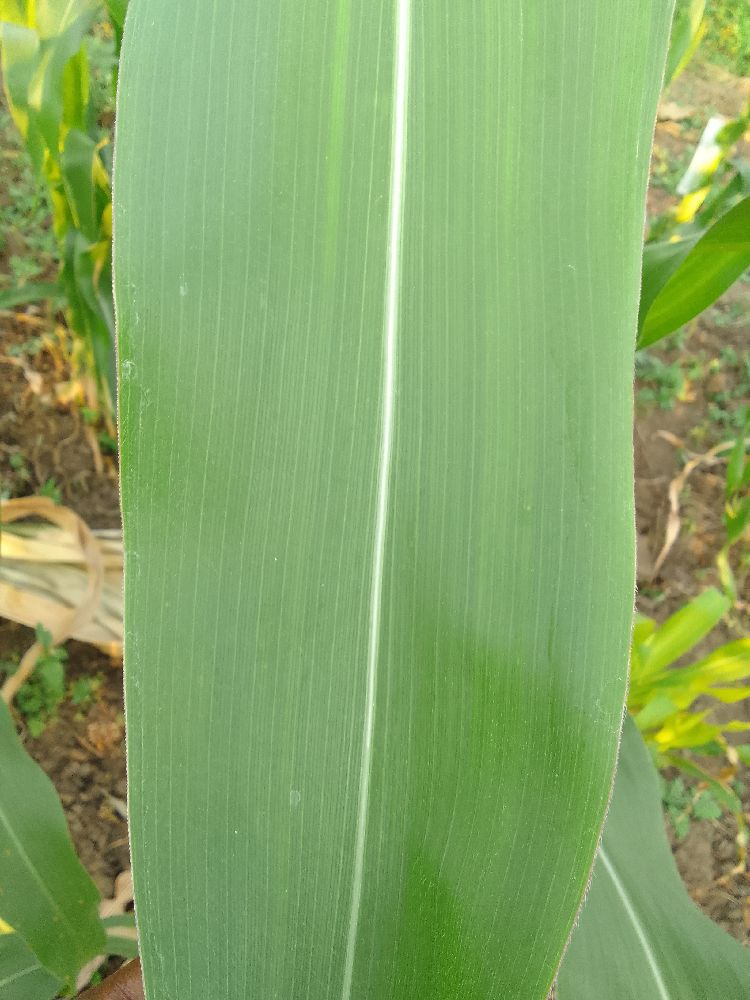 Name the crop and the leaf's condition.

maize, healthy
